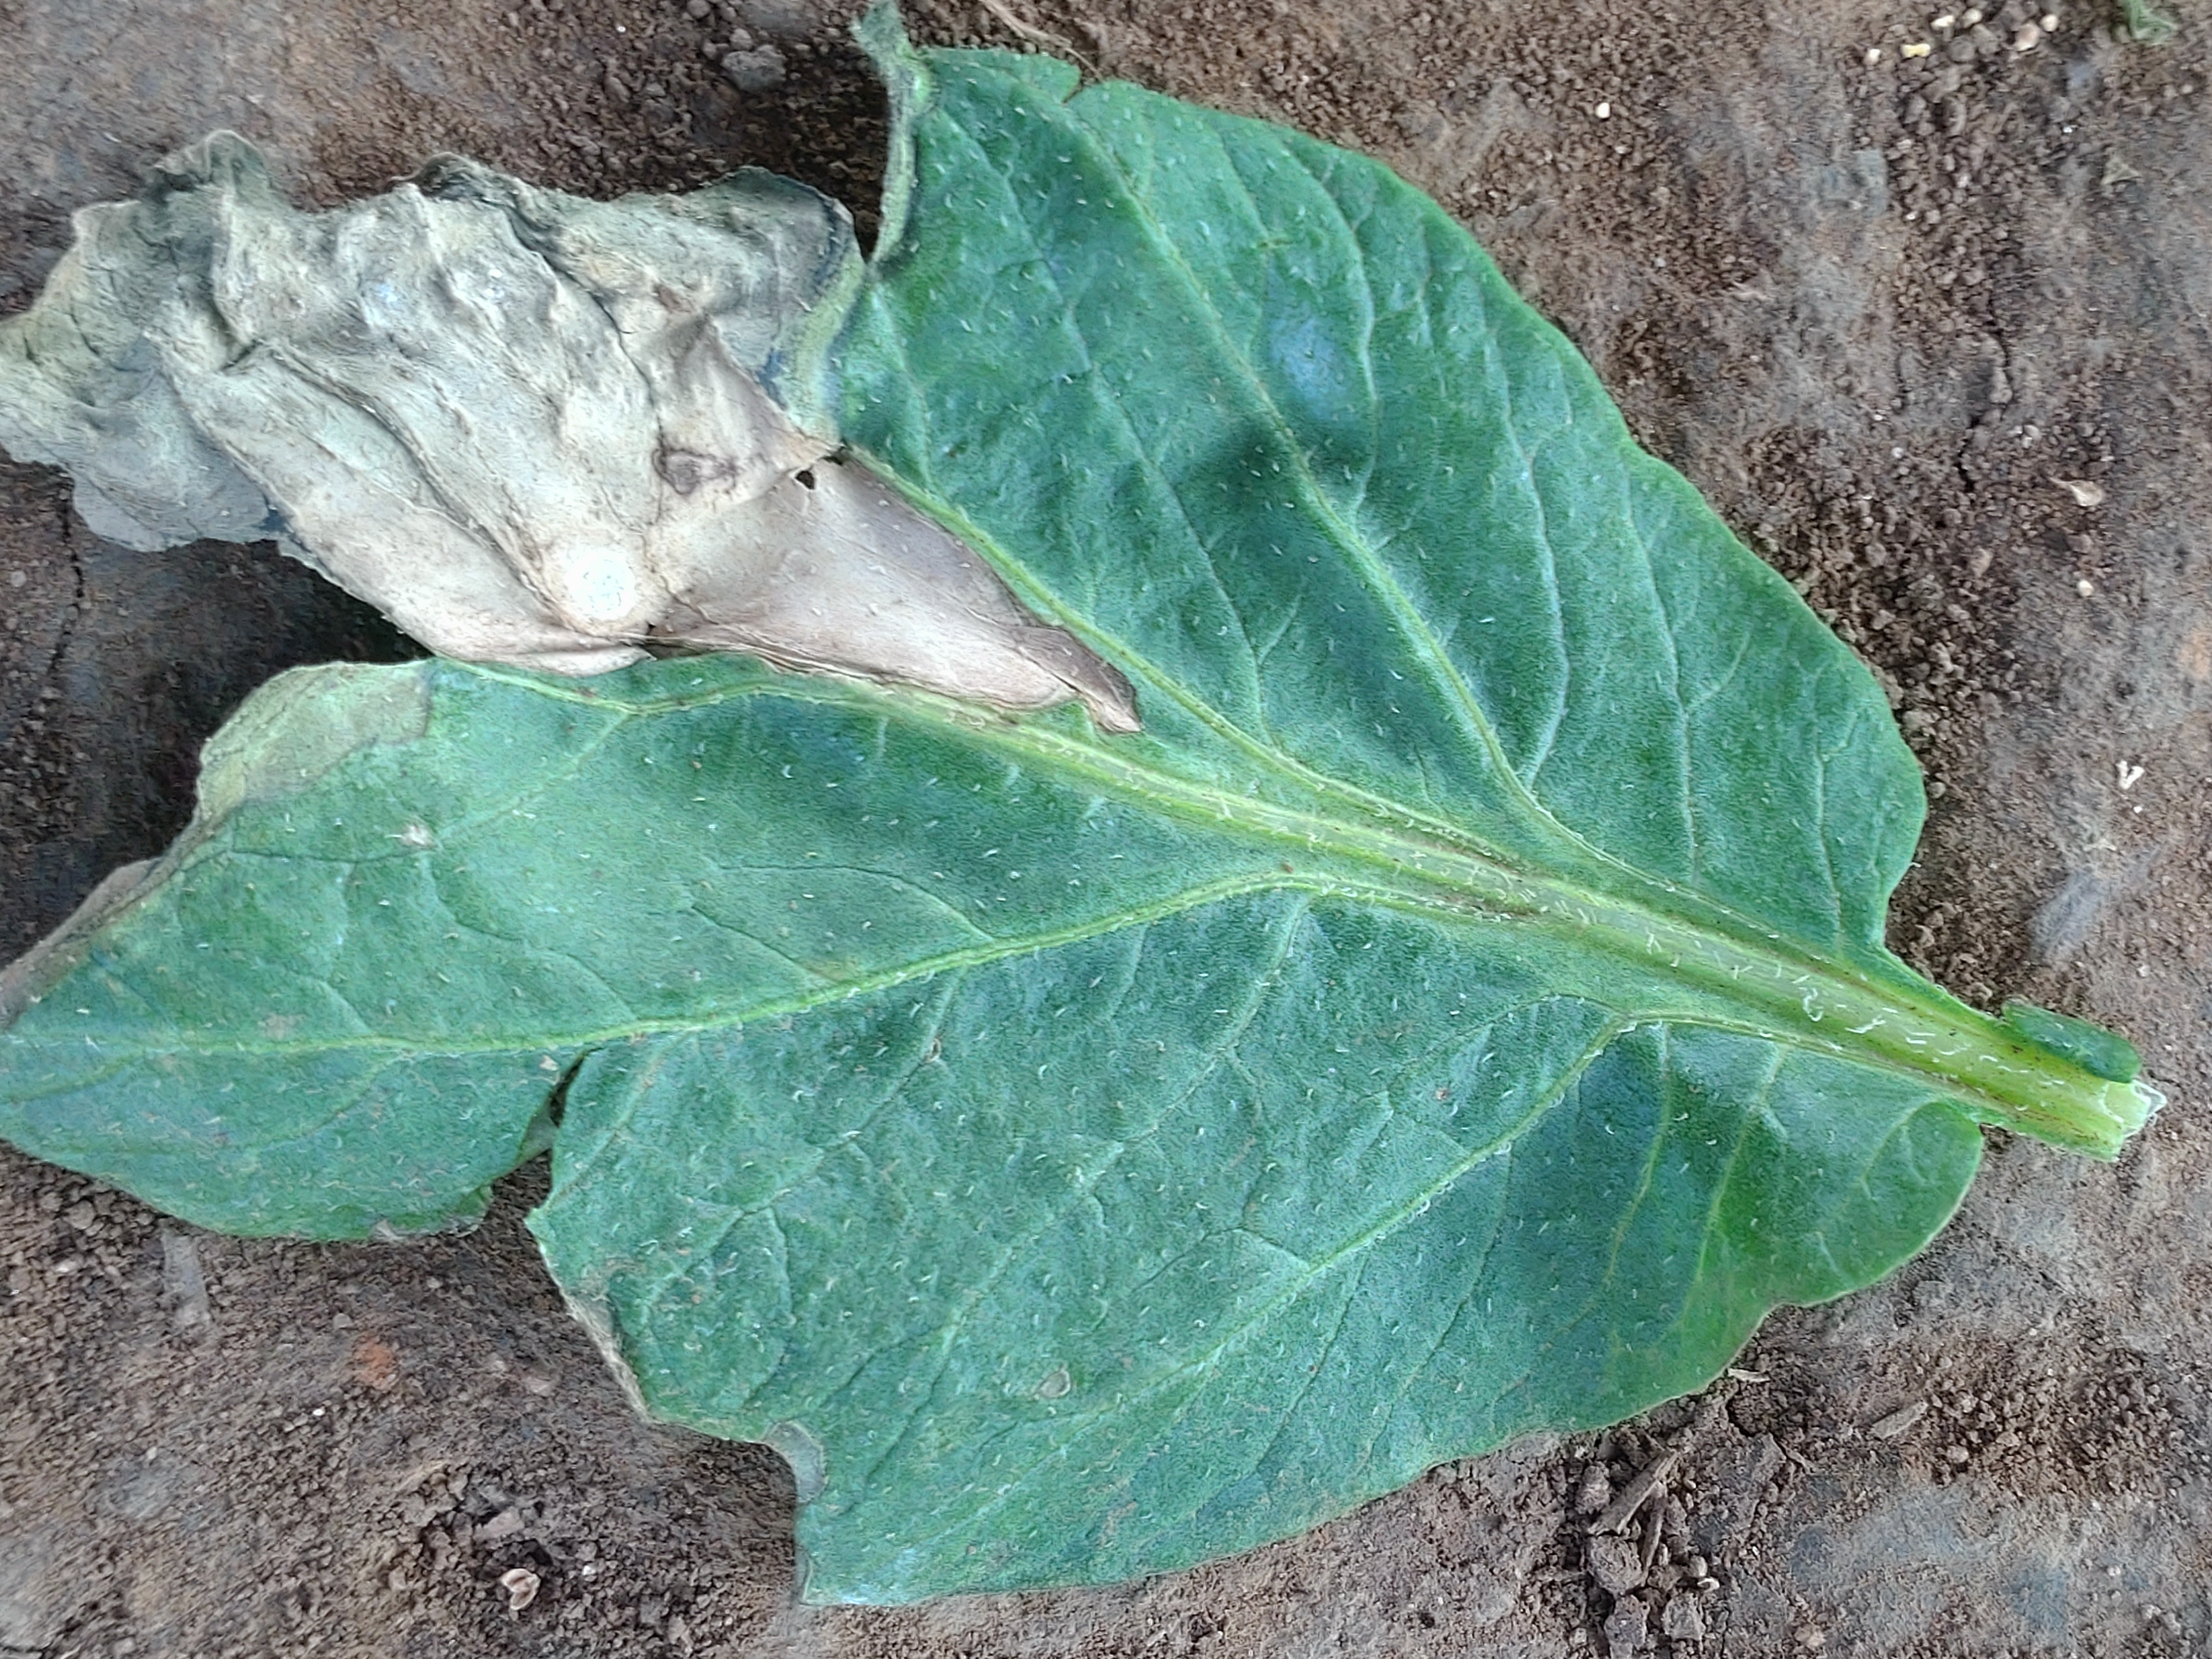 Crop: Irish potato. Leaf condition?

early blight
